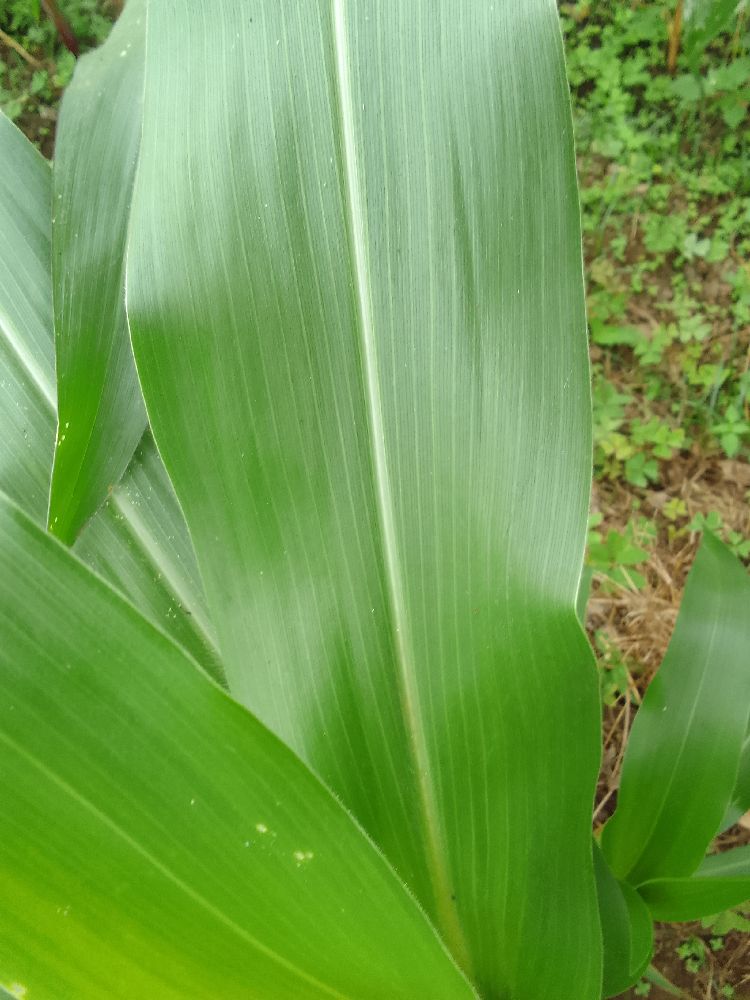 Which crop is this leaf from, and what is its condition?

maize, healthy
